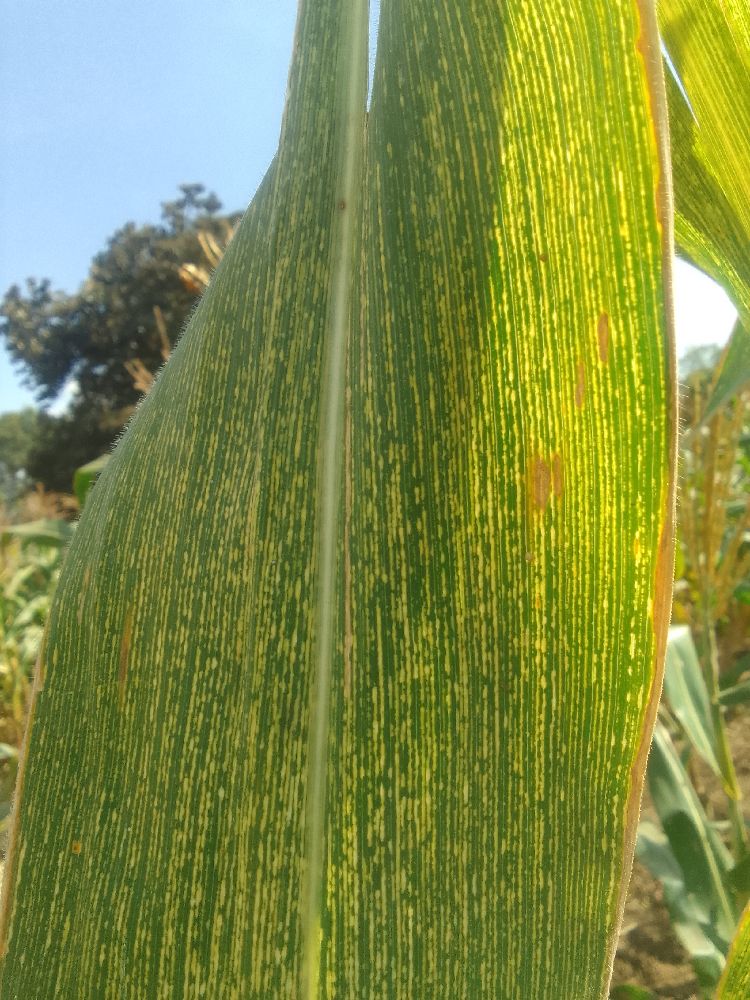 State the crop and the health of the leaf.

maize, maize streak virus
